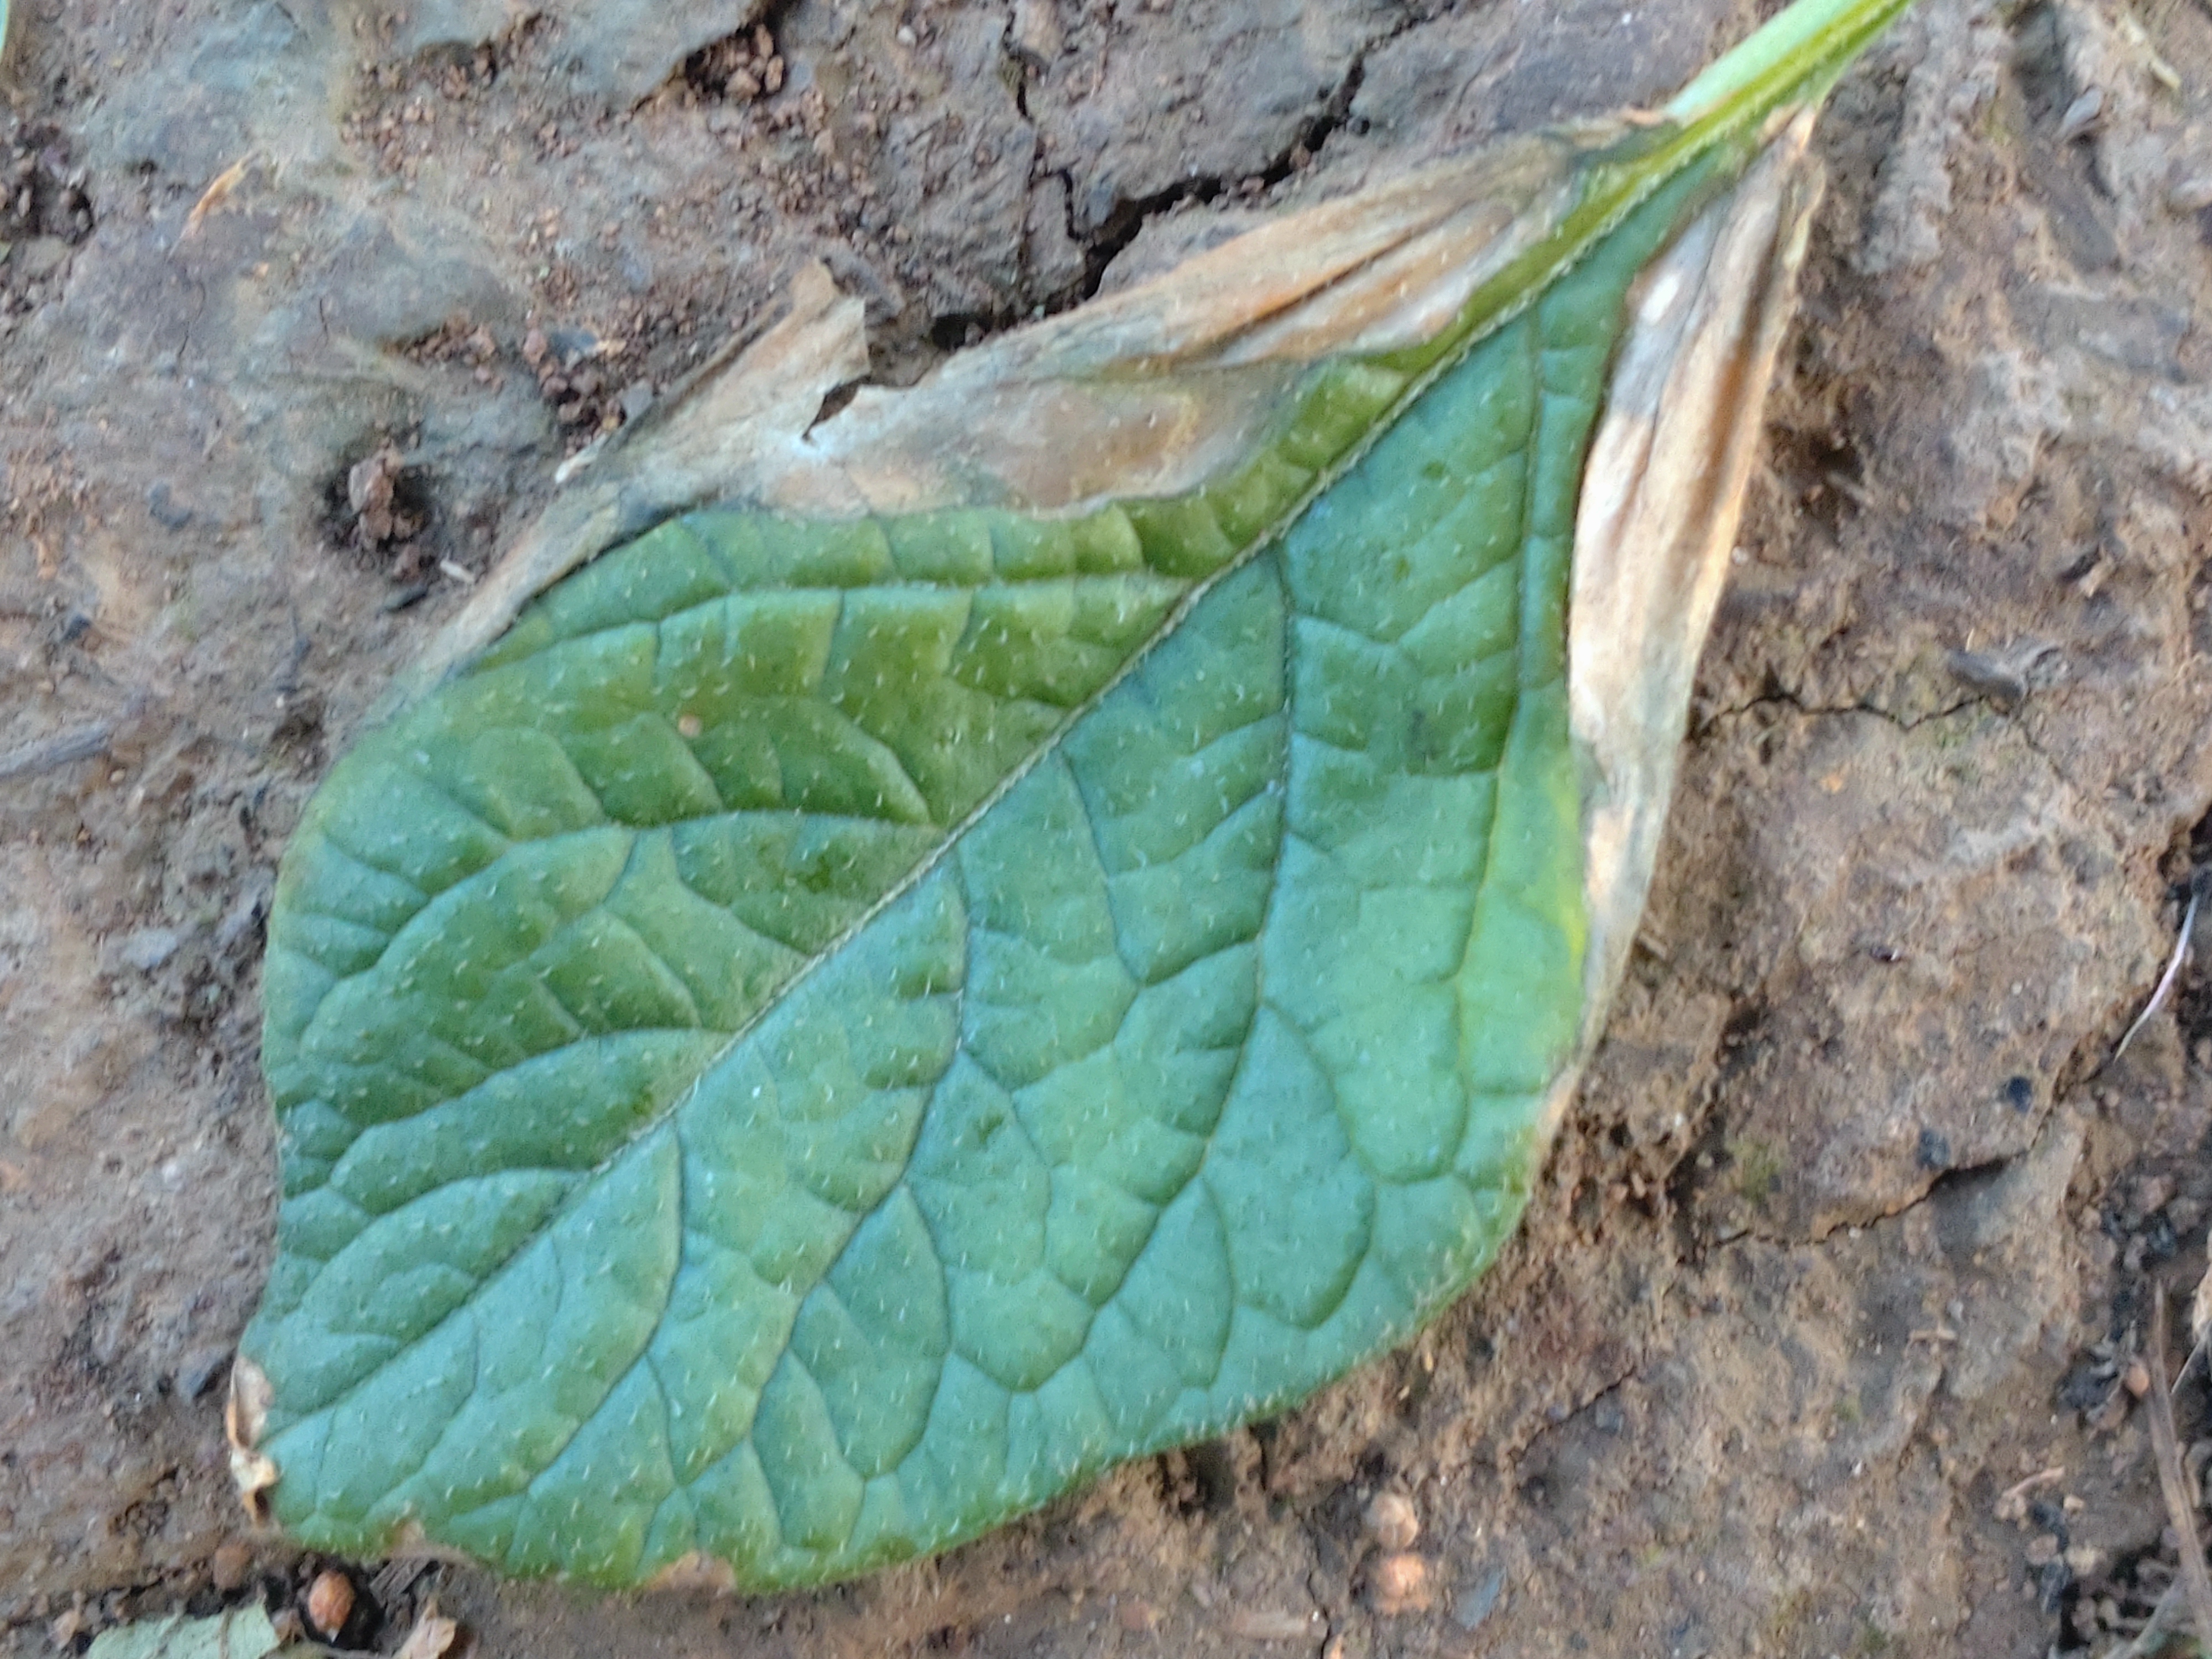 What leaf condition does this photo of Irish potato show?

early blight
